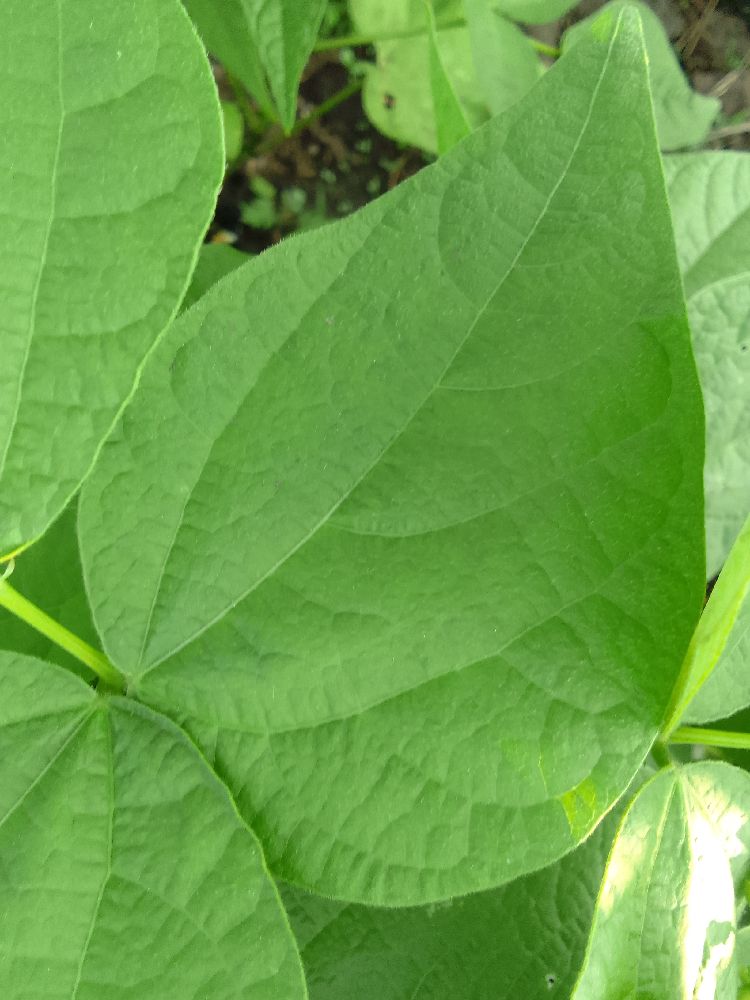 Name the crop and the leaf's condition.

common bean, healthy
